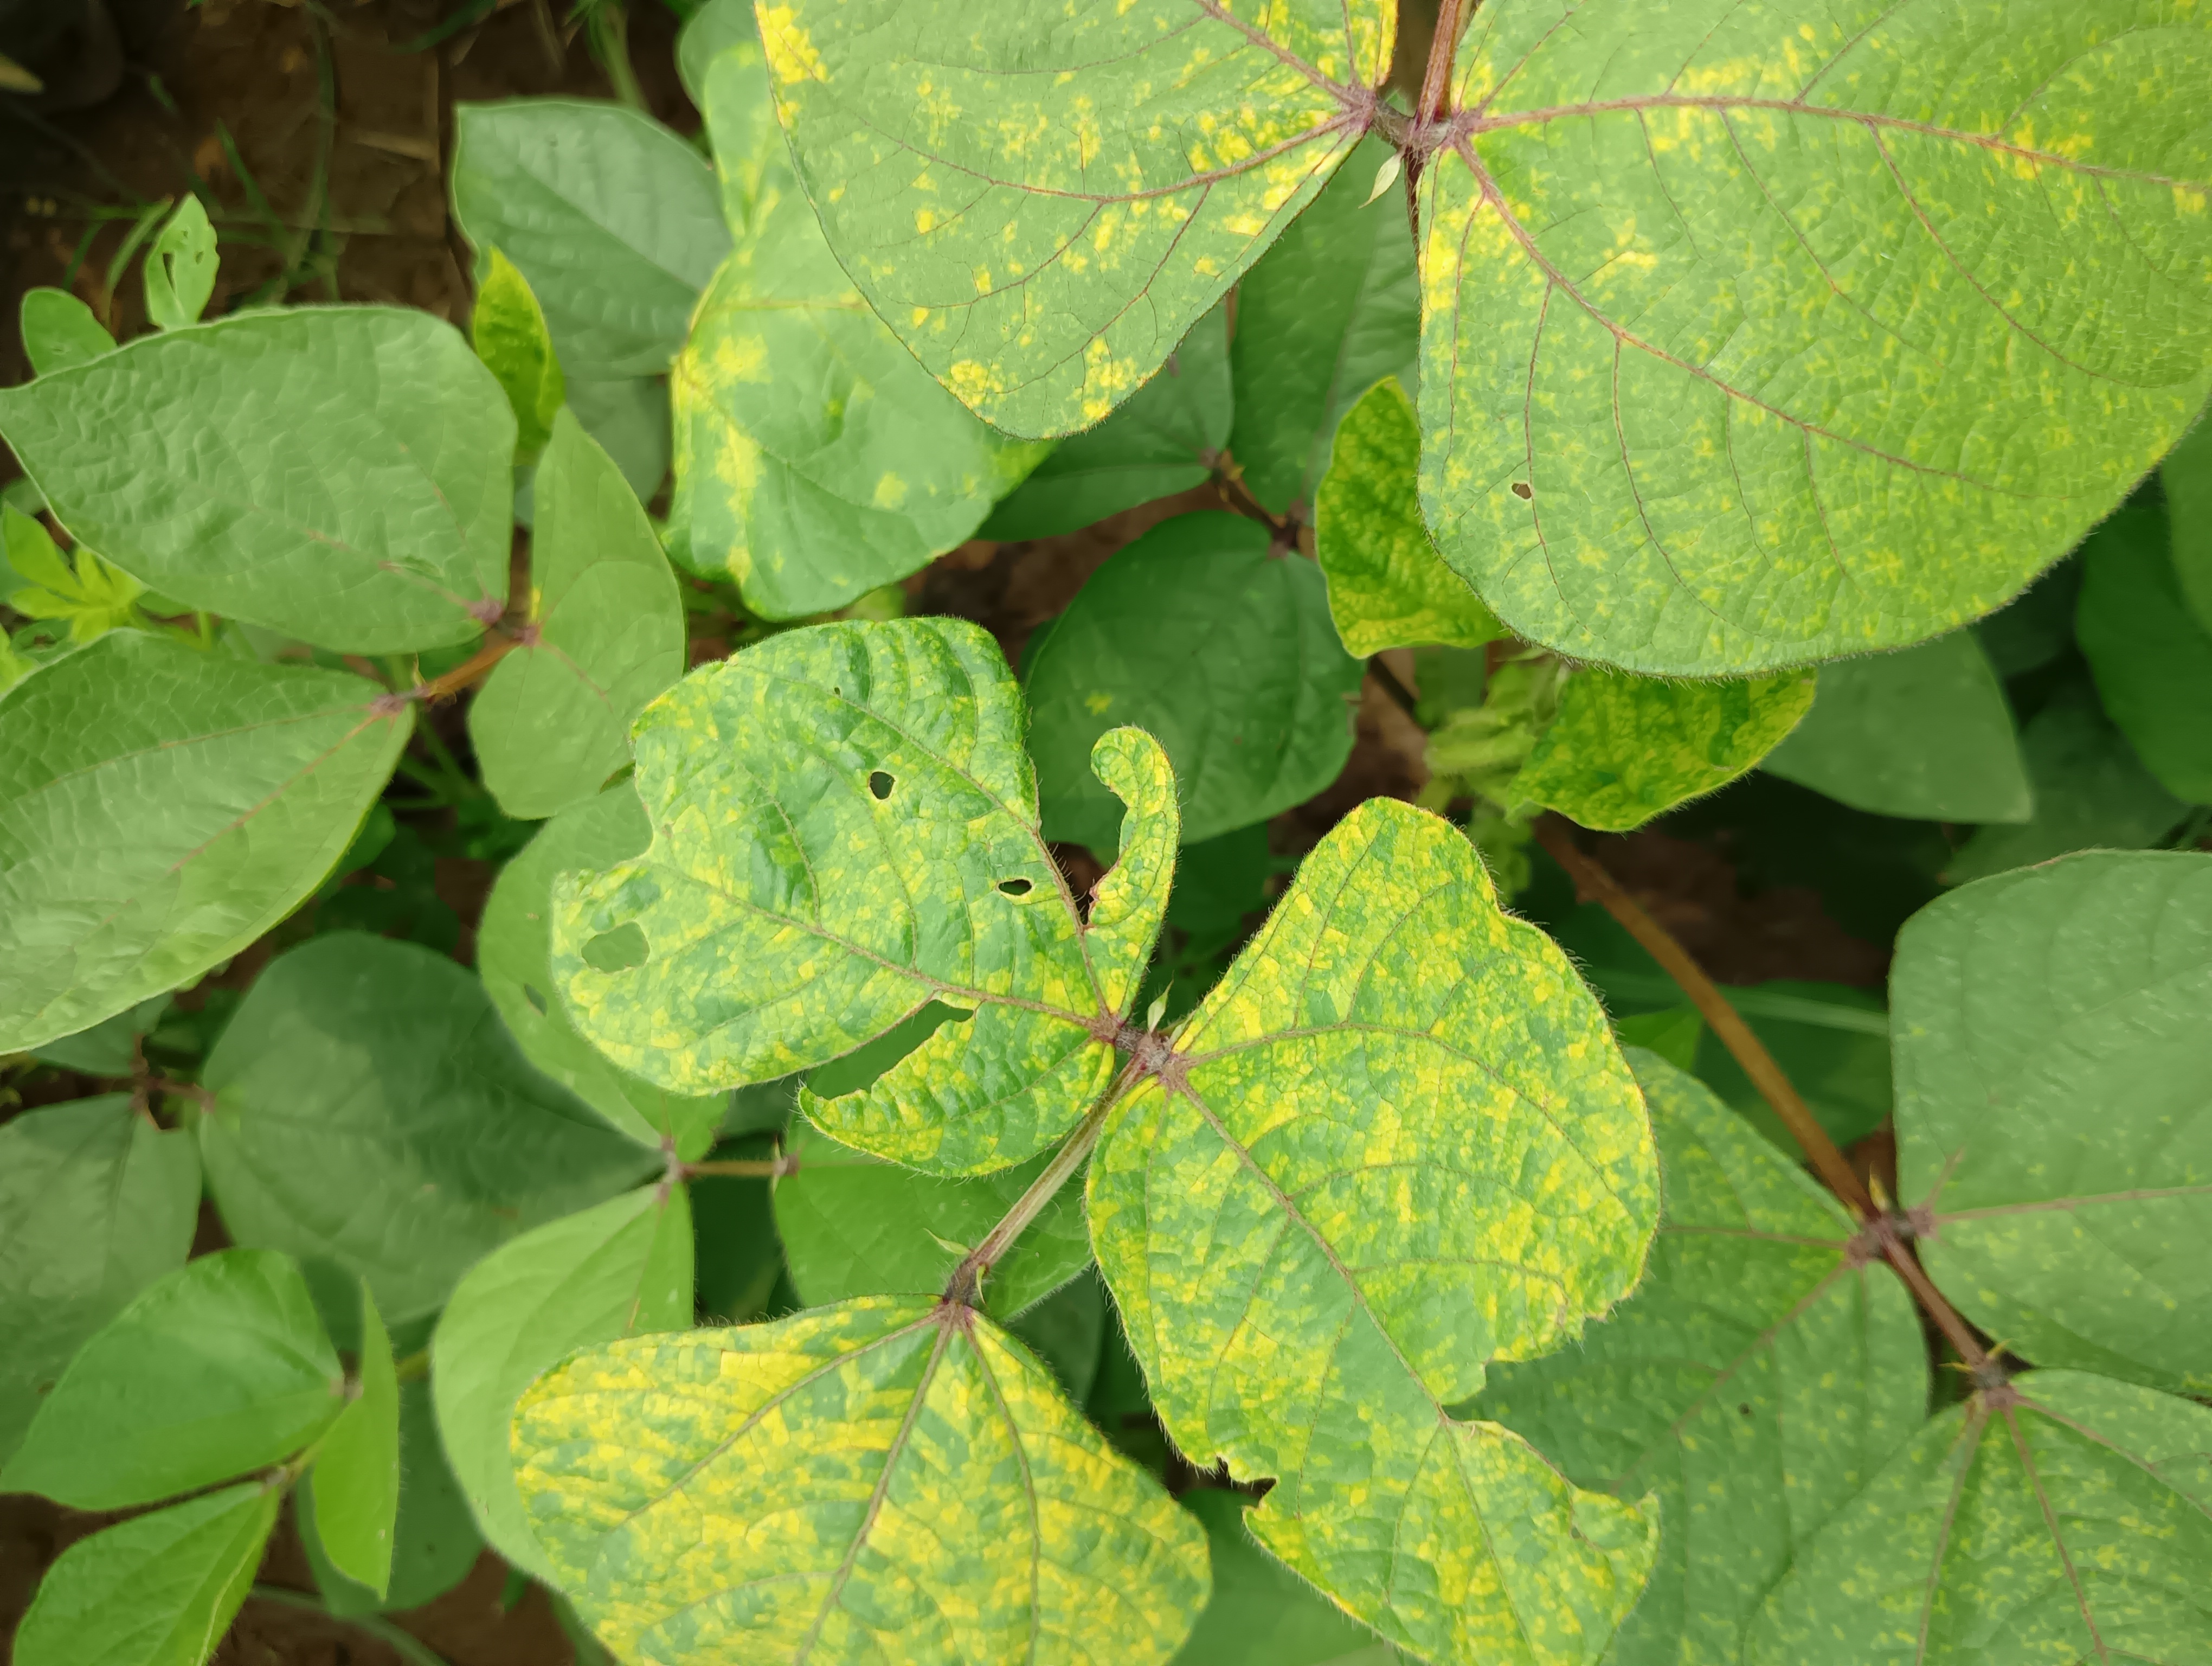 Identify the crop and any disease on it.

mungbean, yellow mosaic
